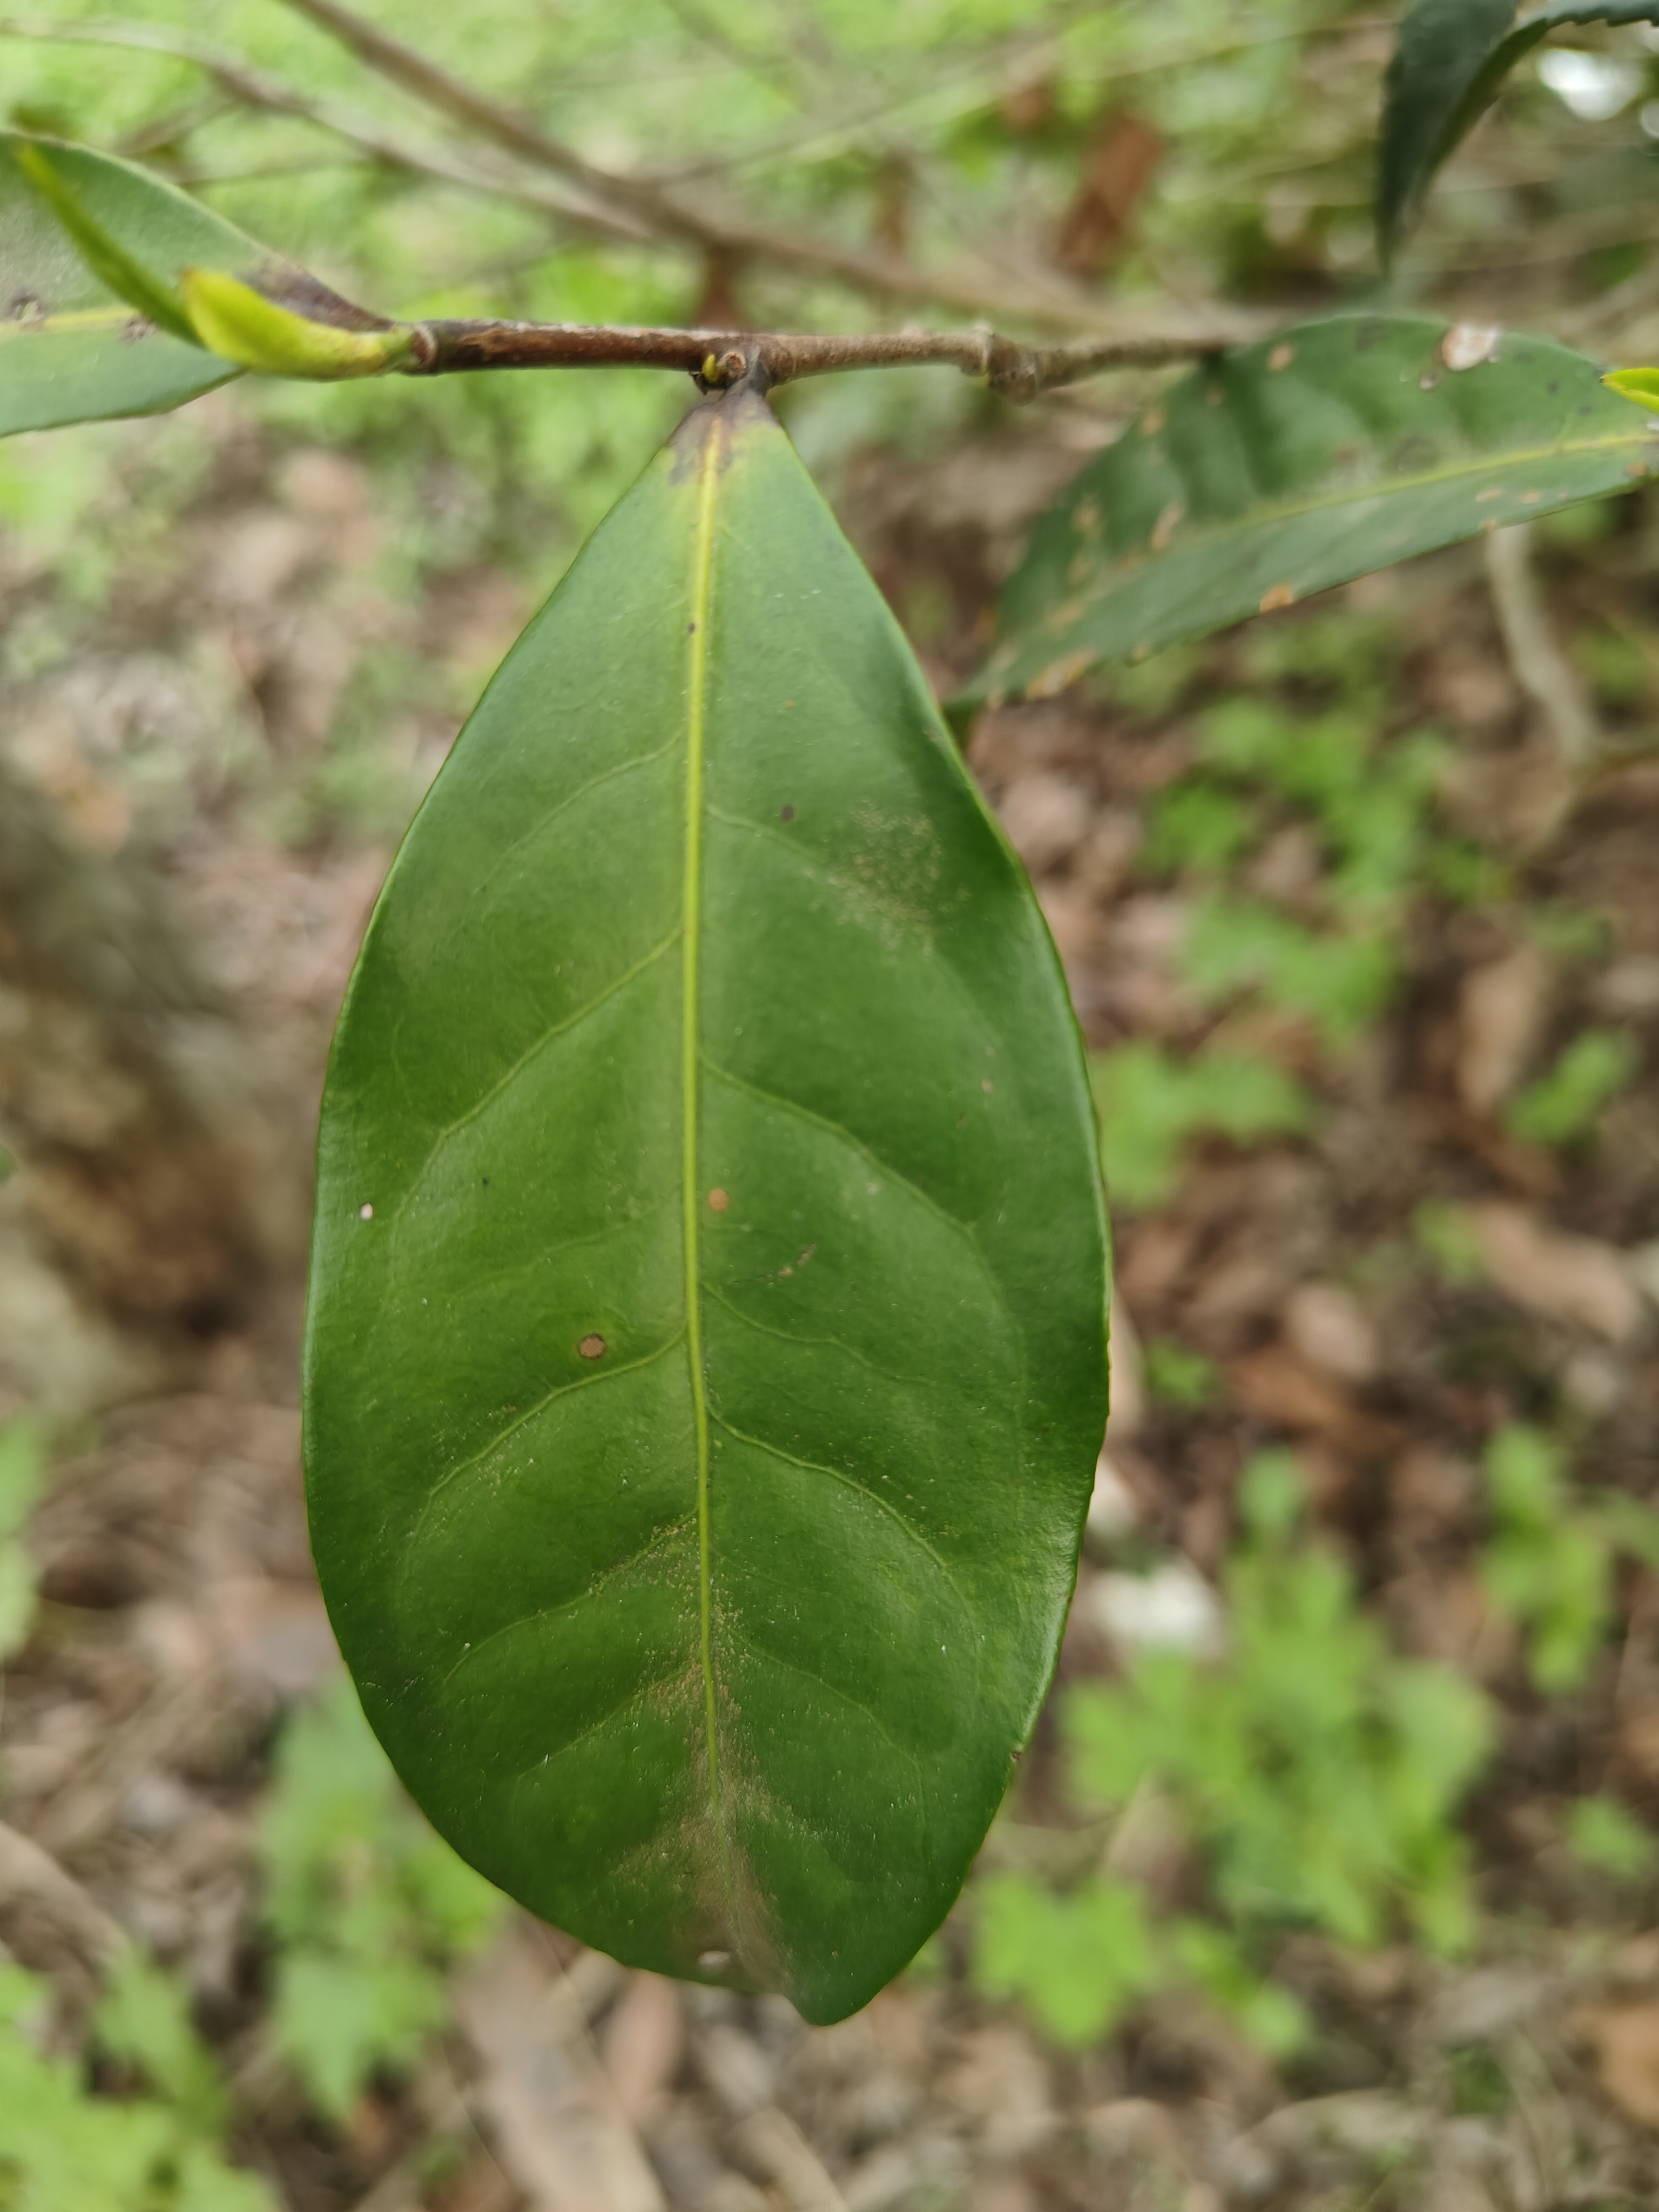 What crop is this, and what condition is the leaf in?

tea, red rust
